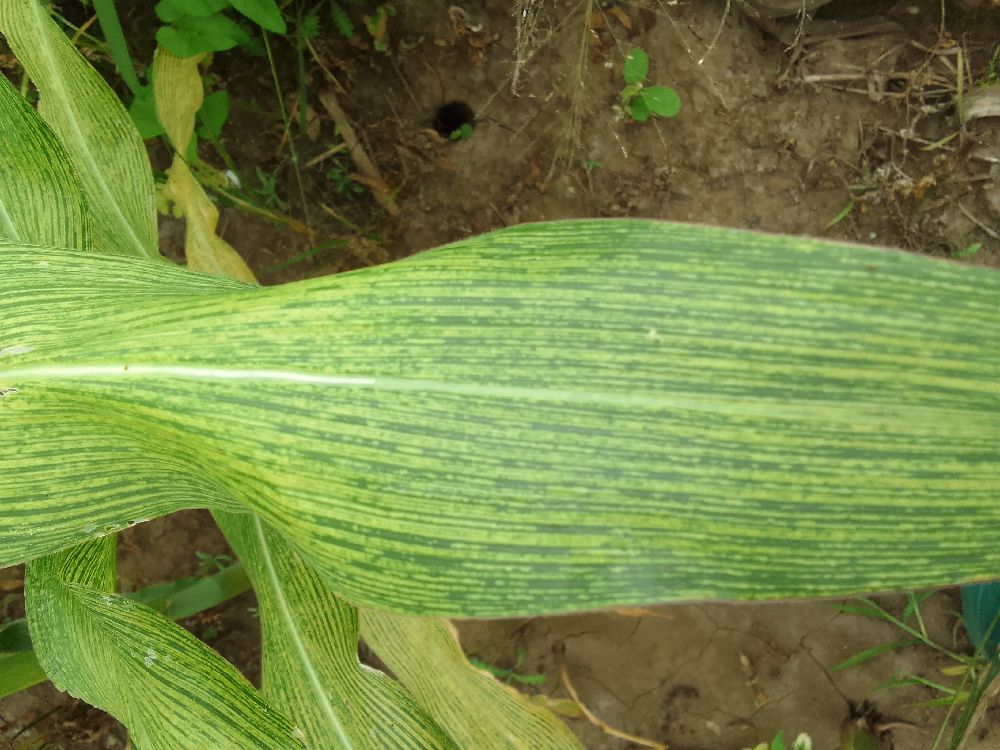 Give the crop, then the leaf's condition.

maize, maize streak virus
